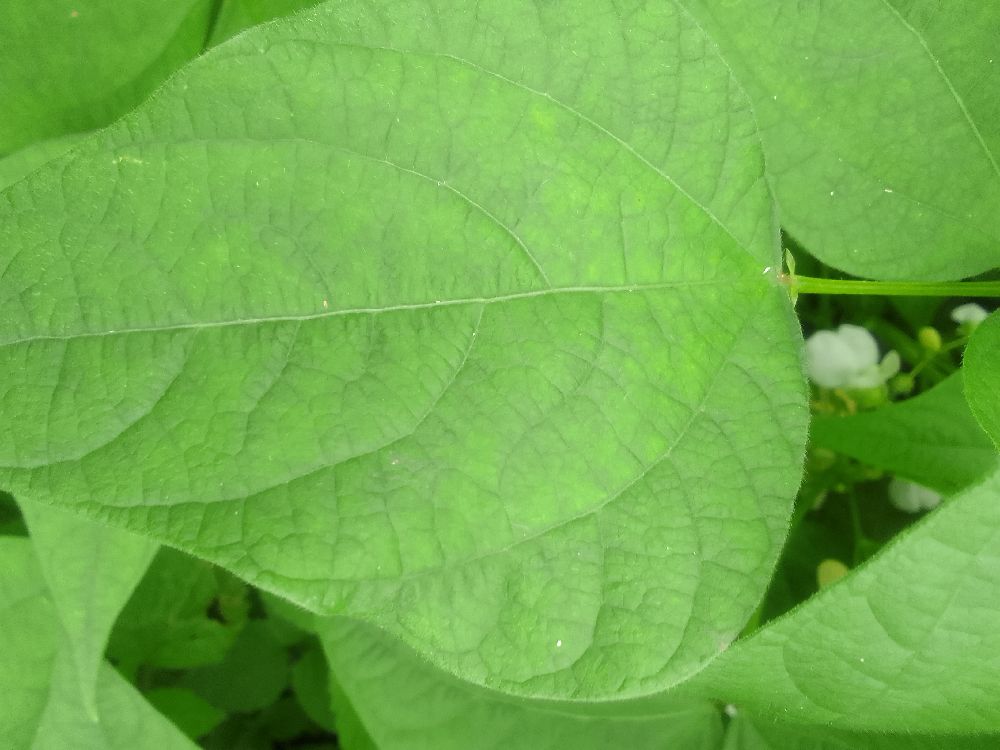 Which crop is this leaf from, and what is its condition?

common bean, healthy
